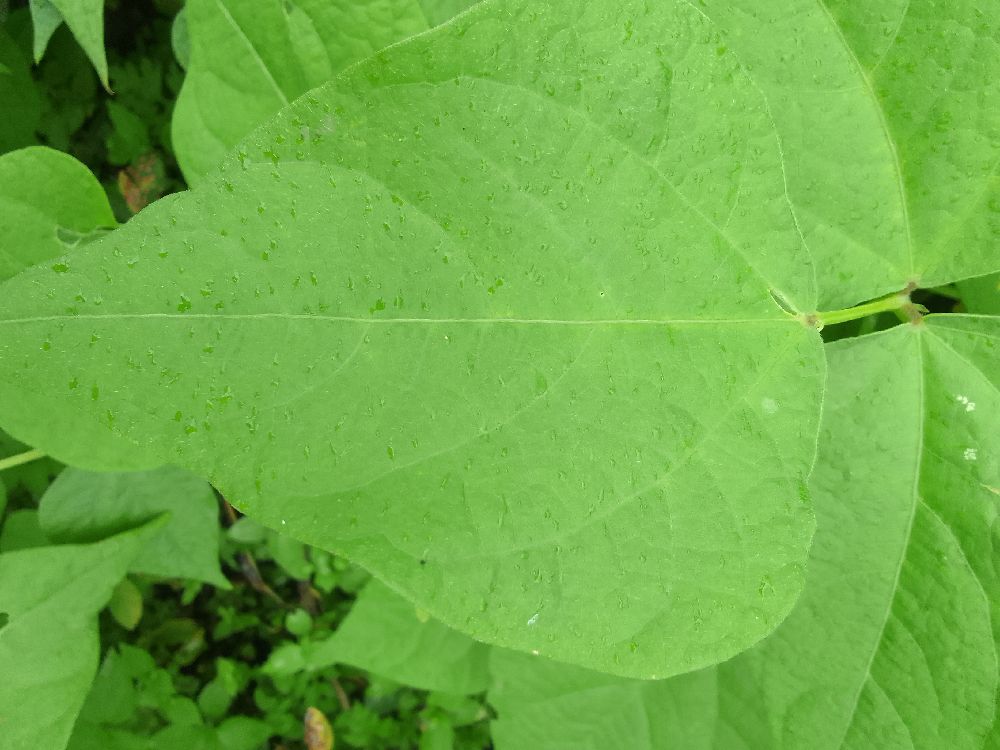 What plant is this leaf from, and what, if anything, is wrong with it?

common bean, healthy
